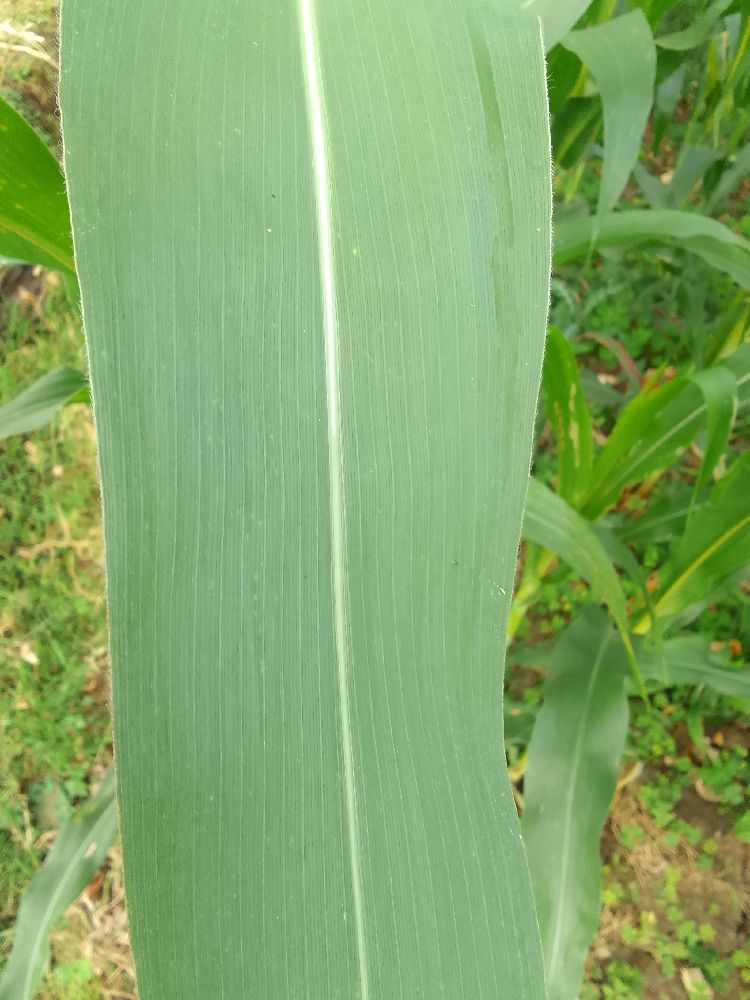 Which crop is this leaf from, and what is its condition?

maize, healthy
